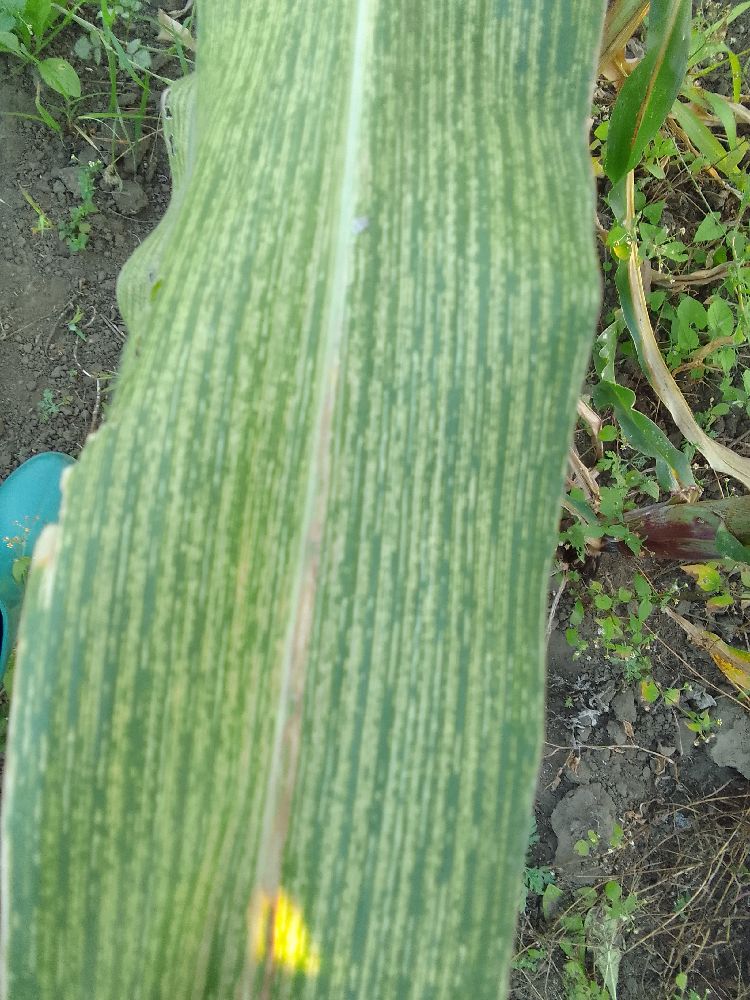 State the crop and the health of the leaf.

maize, maize streak virus
